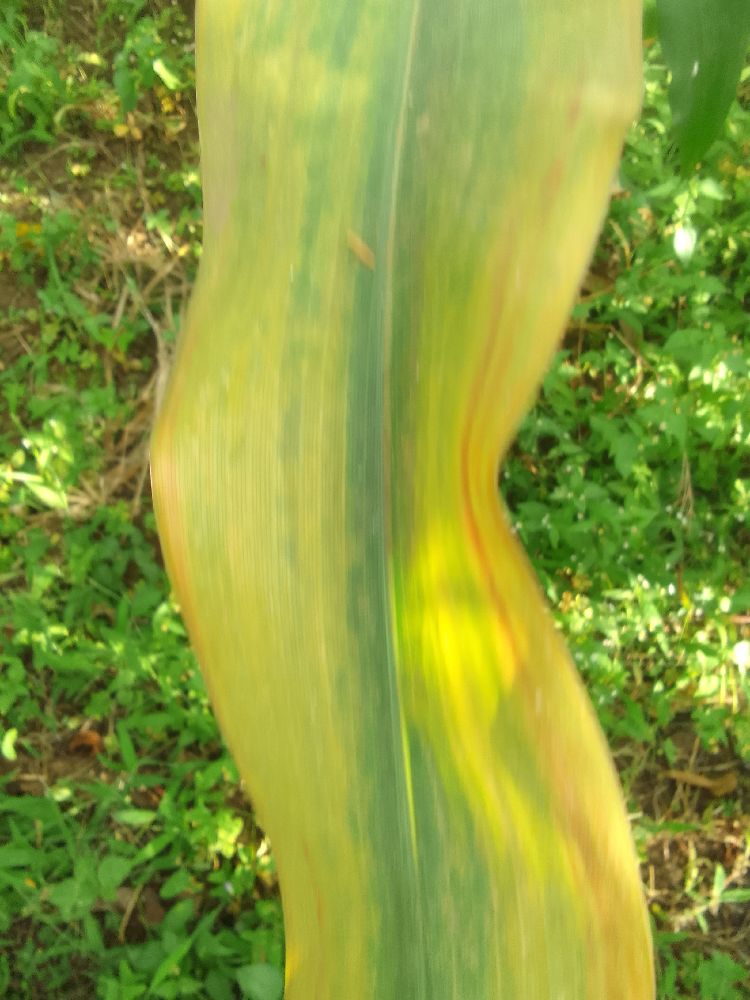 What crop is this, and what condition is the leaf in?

maize, maize lethal necrosis
